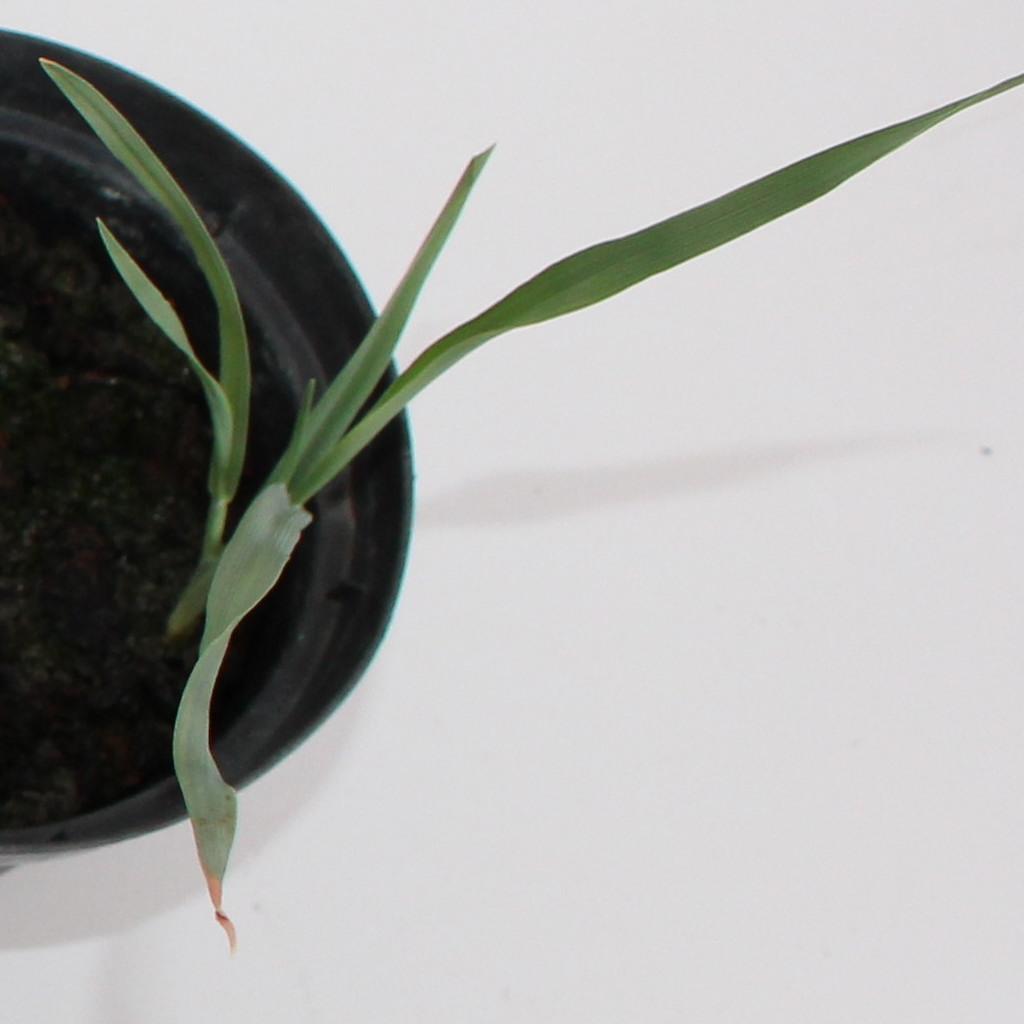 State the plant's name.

Avena sterilis
